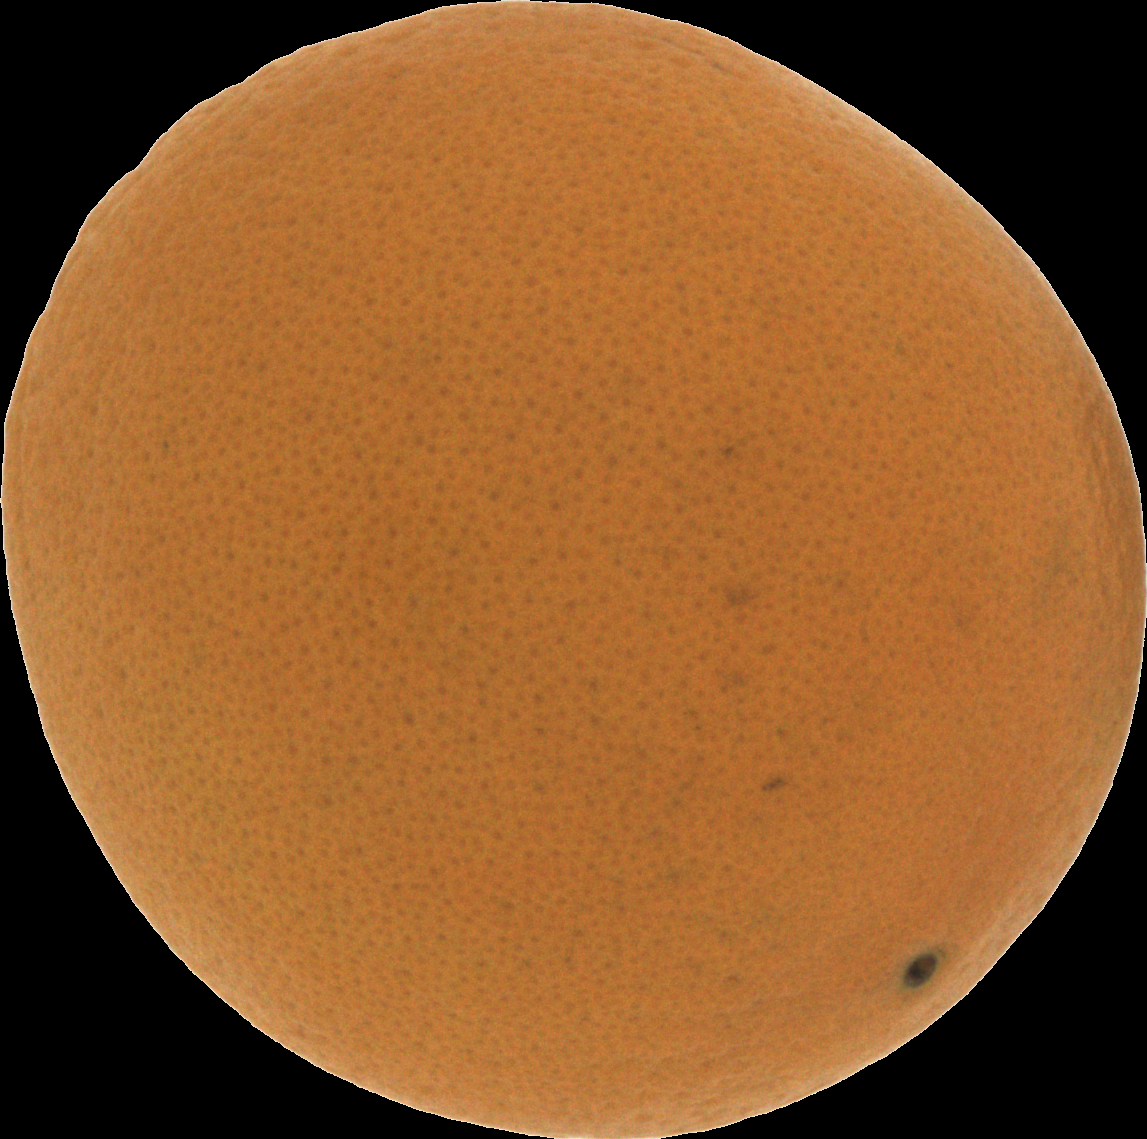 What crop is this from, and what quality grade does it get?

orange, good
